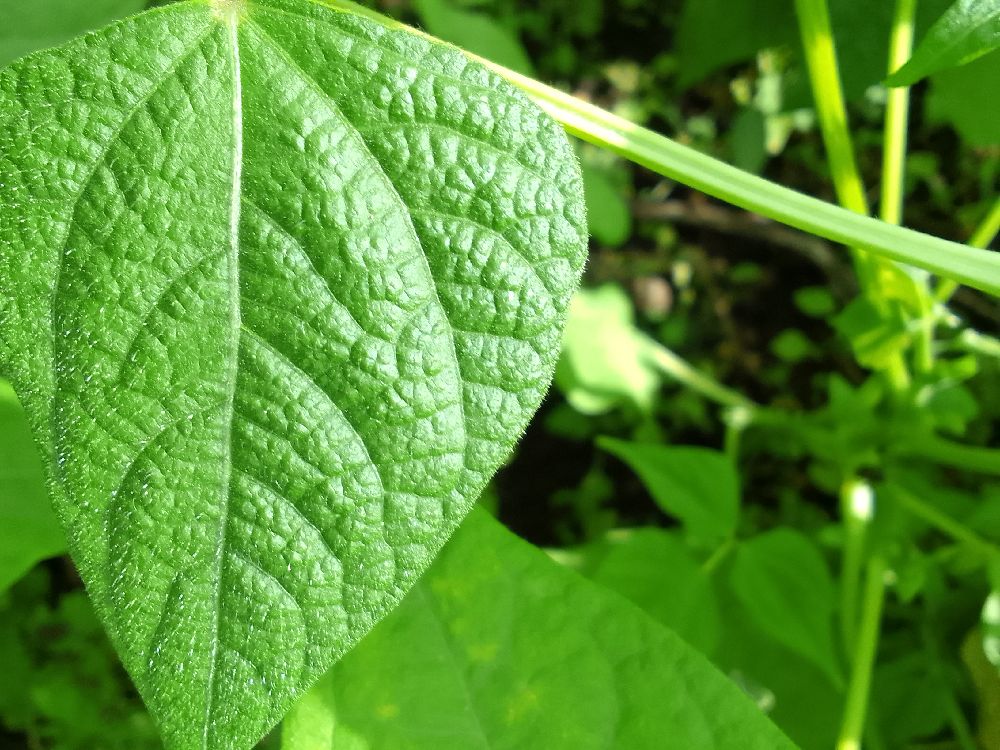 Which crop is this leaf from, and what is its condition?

common bean, healthy
